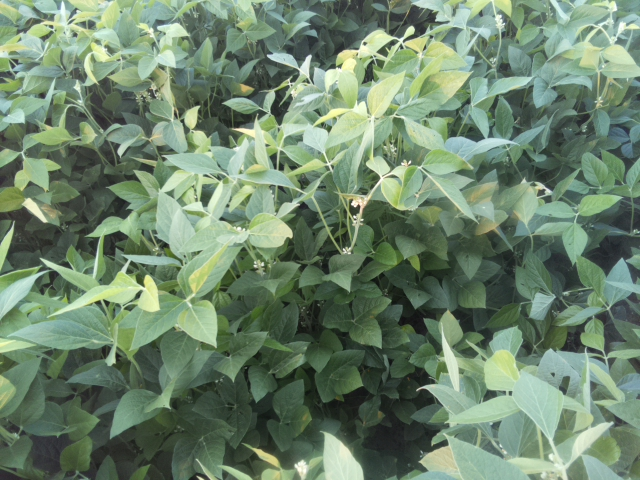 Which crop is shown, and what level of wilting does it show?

soybean, leaves with no wilting
